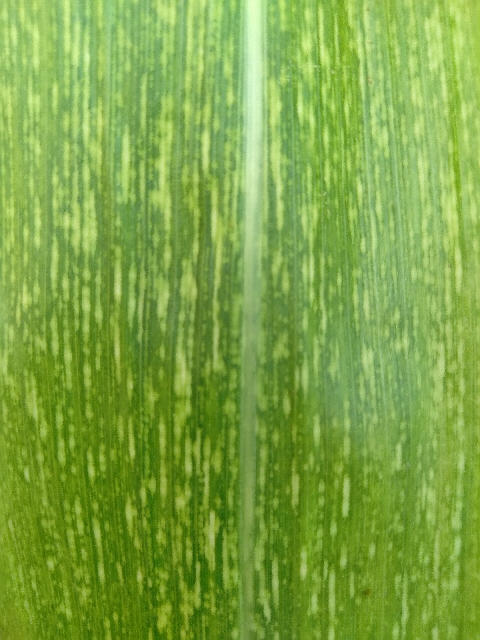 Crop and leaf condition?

maize, maize streak virus
